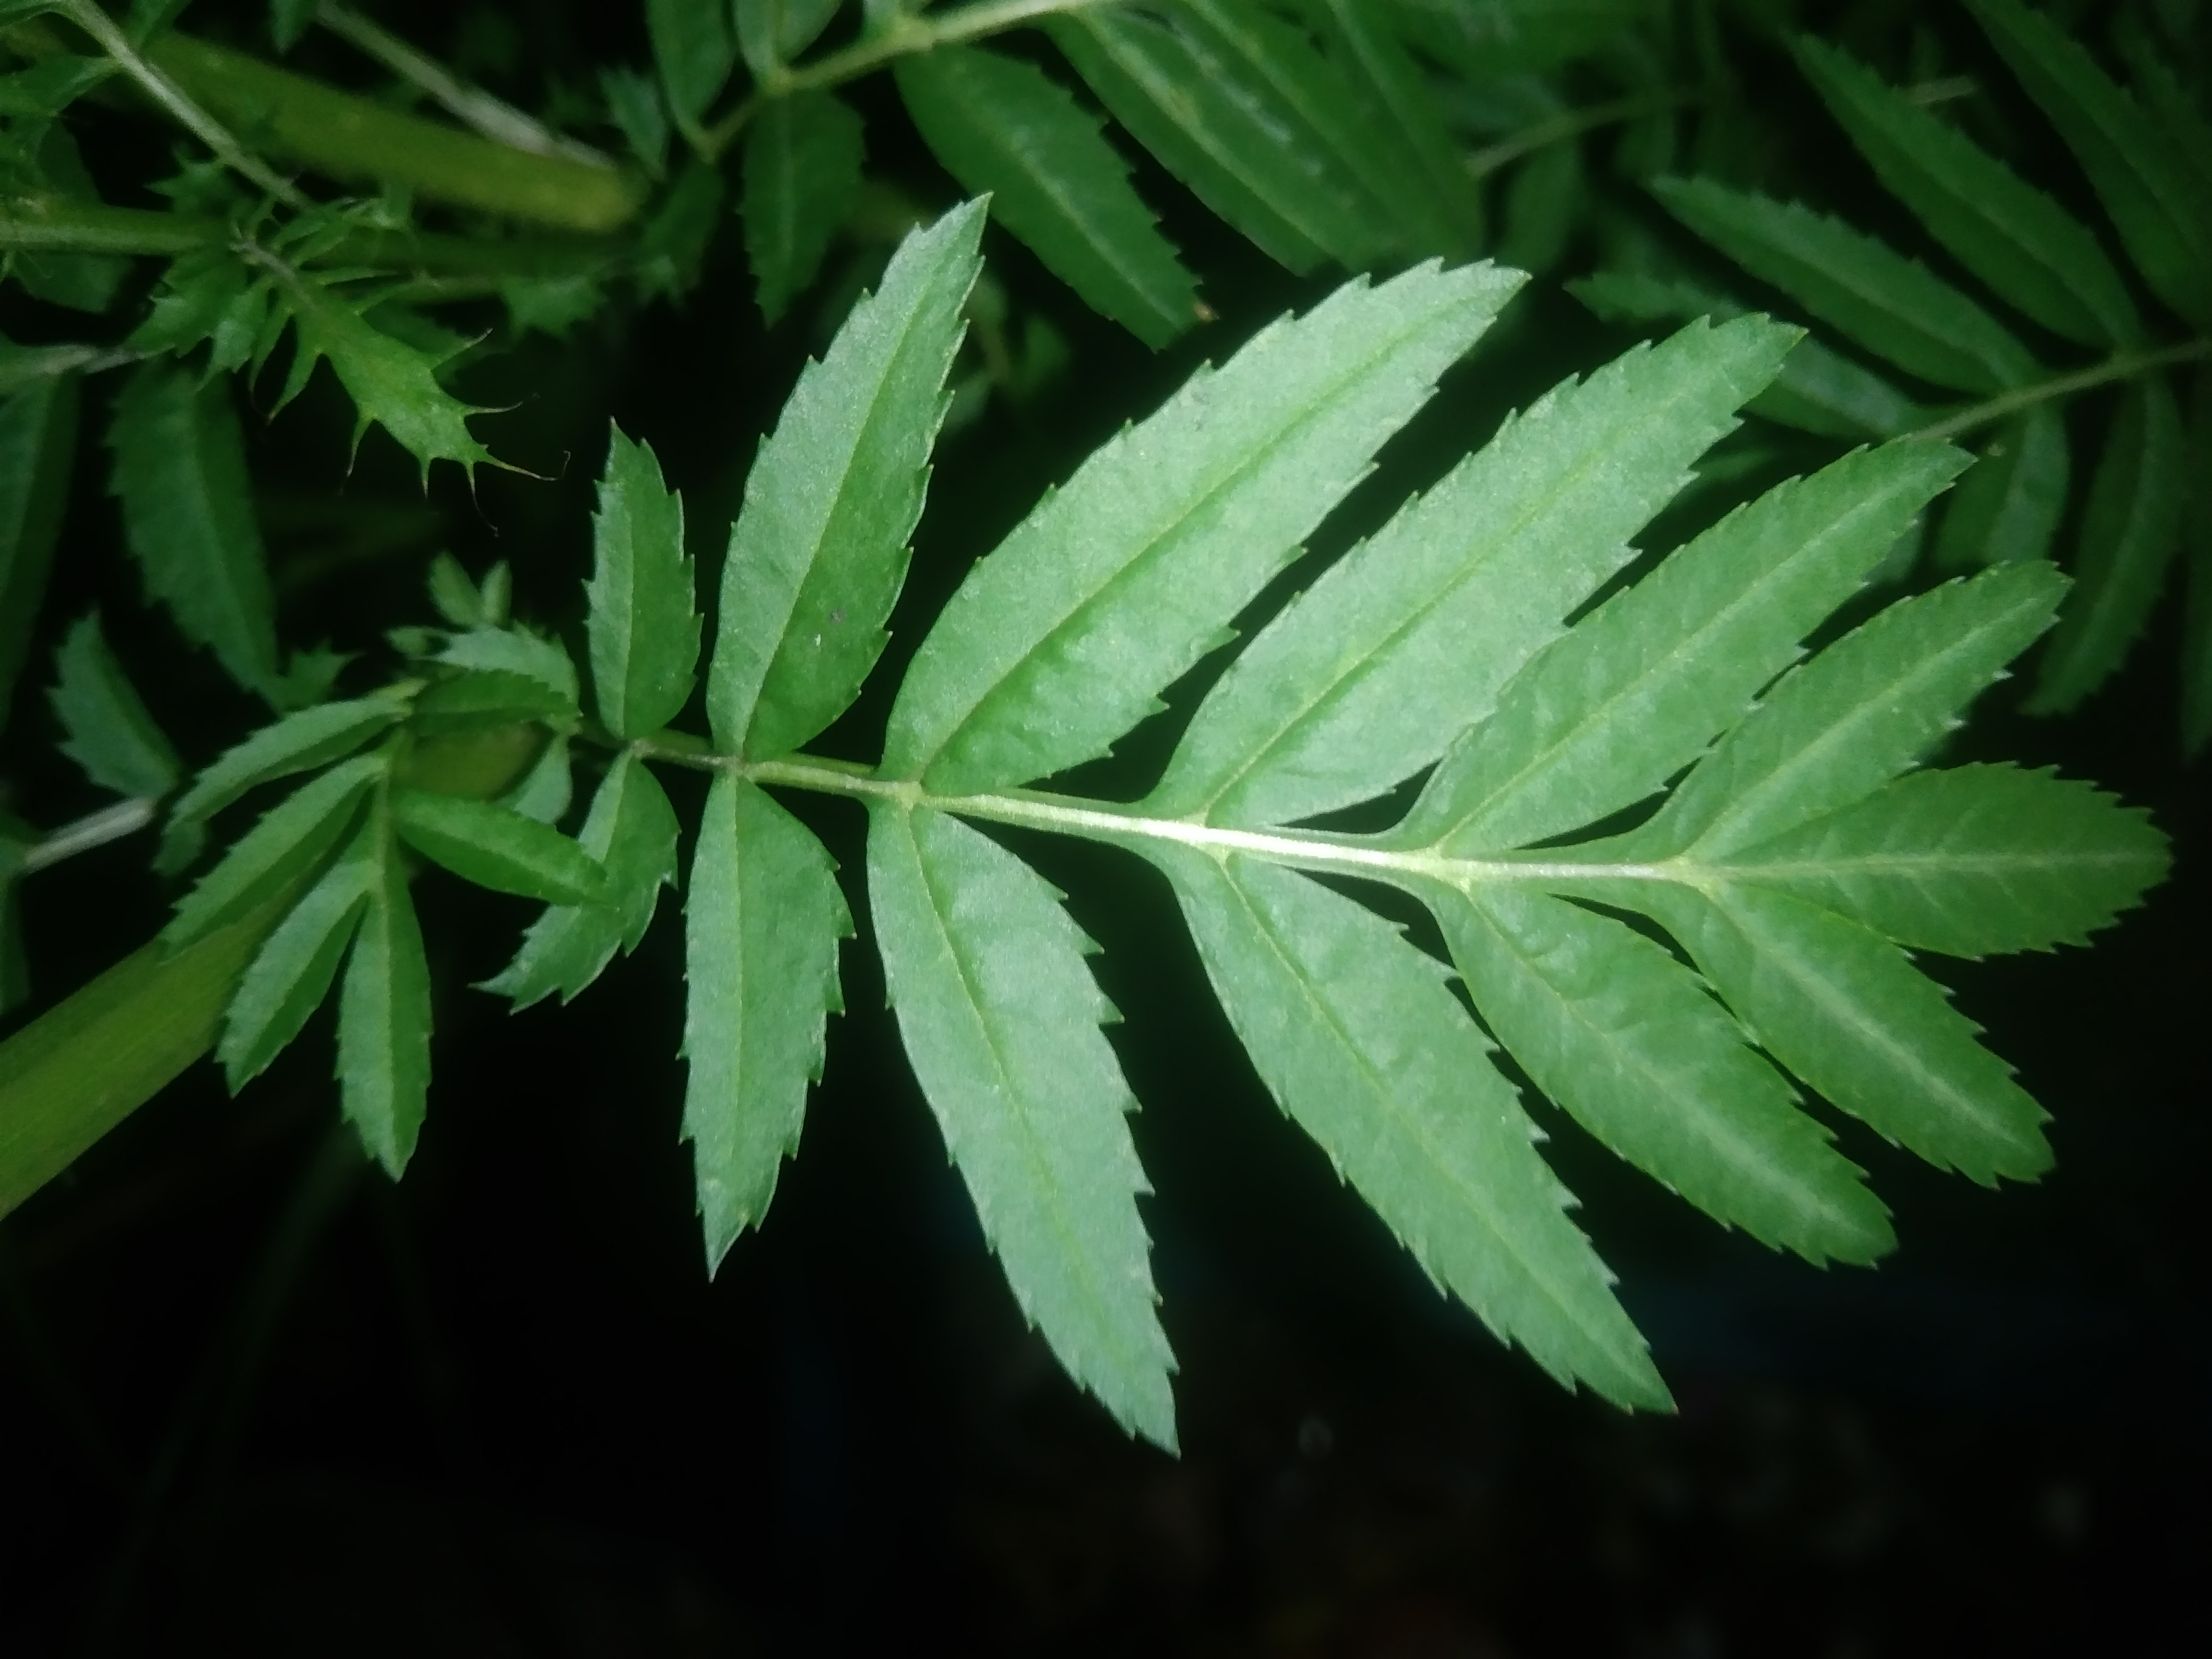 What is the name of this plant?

marigold
